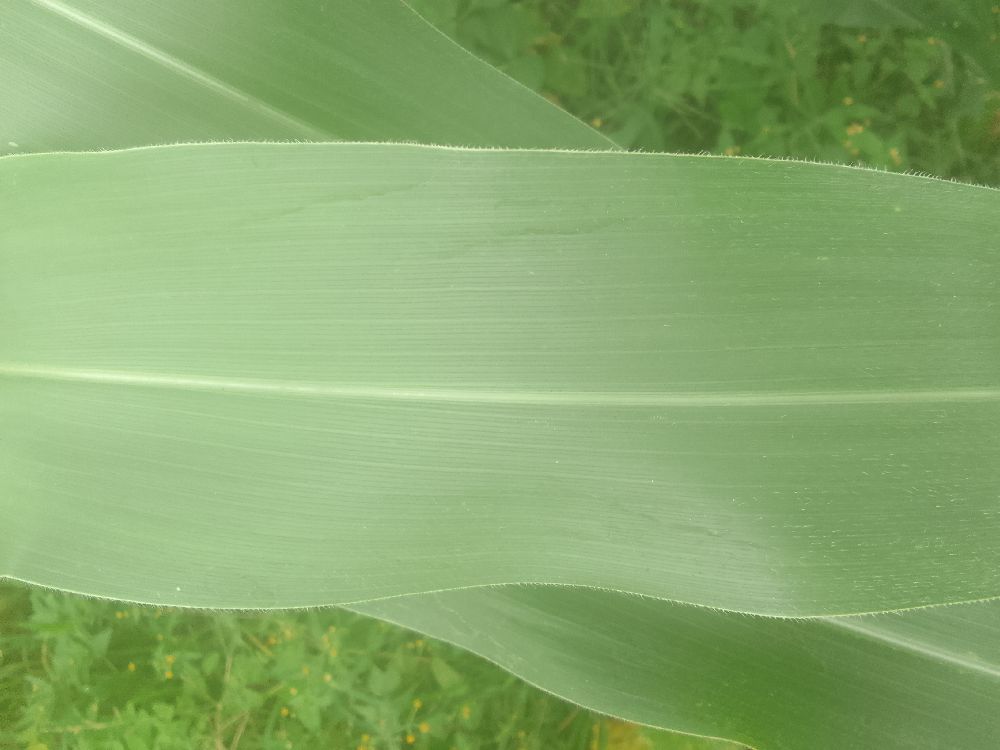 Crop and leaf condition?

maize, healthy
